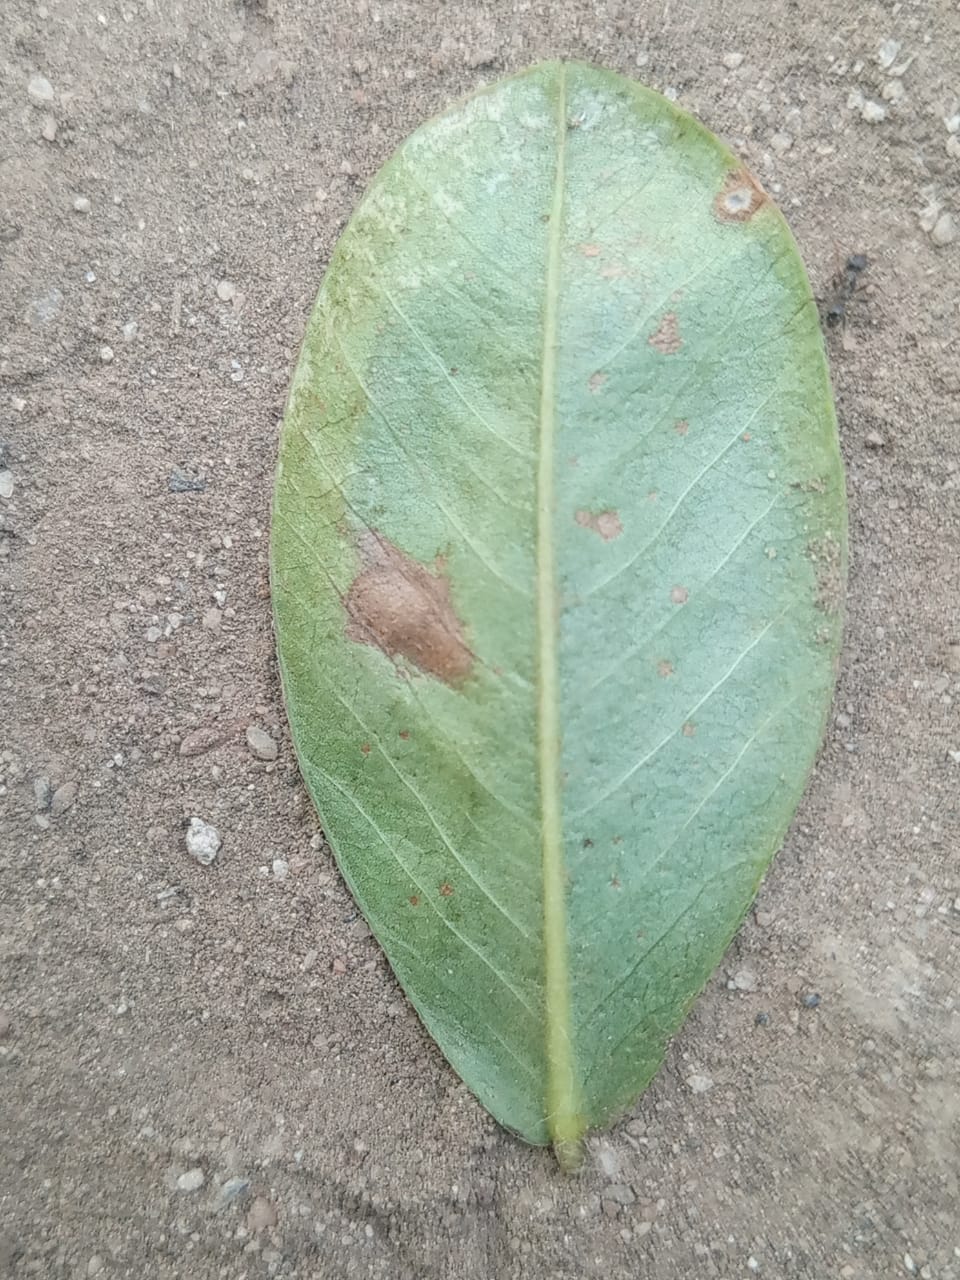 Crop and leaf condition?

peanut, phoma arachidicola
